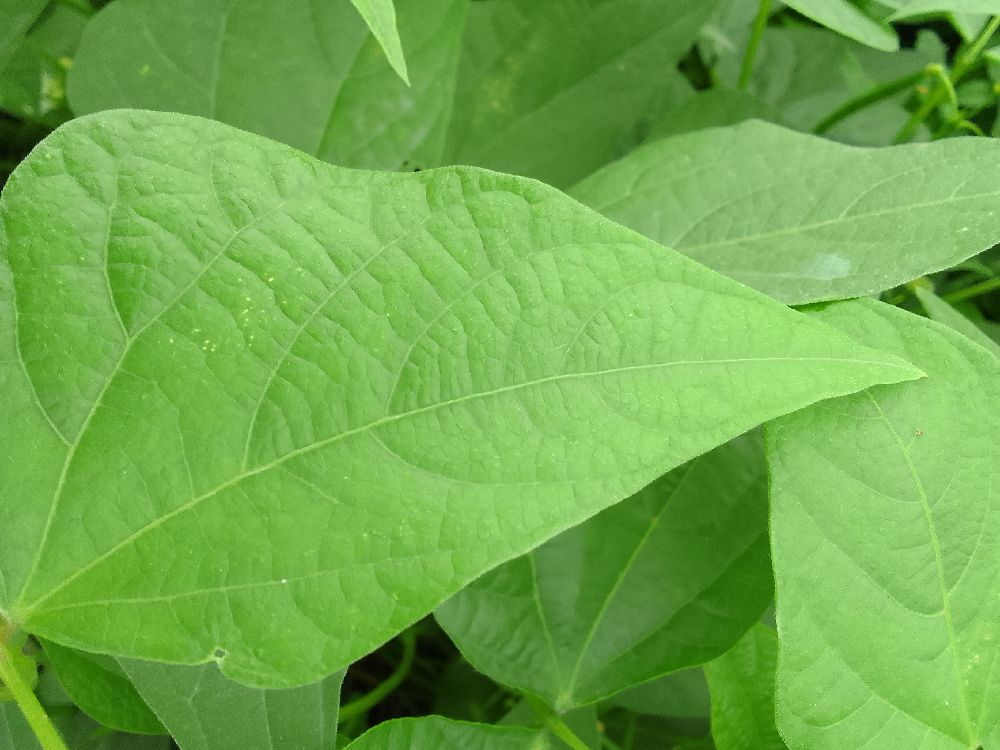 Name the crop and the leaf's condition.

common bean, healthy
